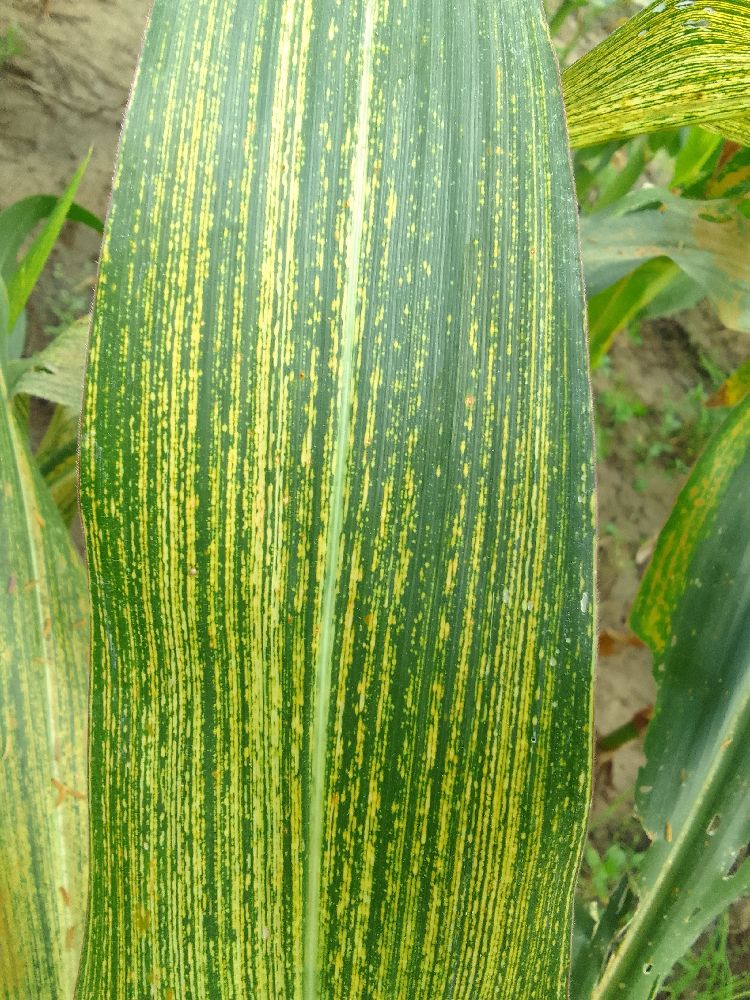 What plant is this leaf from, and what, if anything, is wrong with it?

maize, maize streak virus
